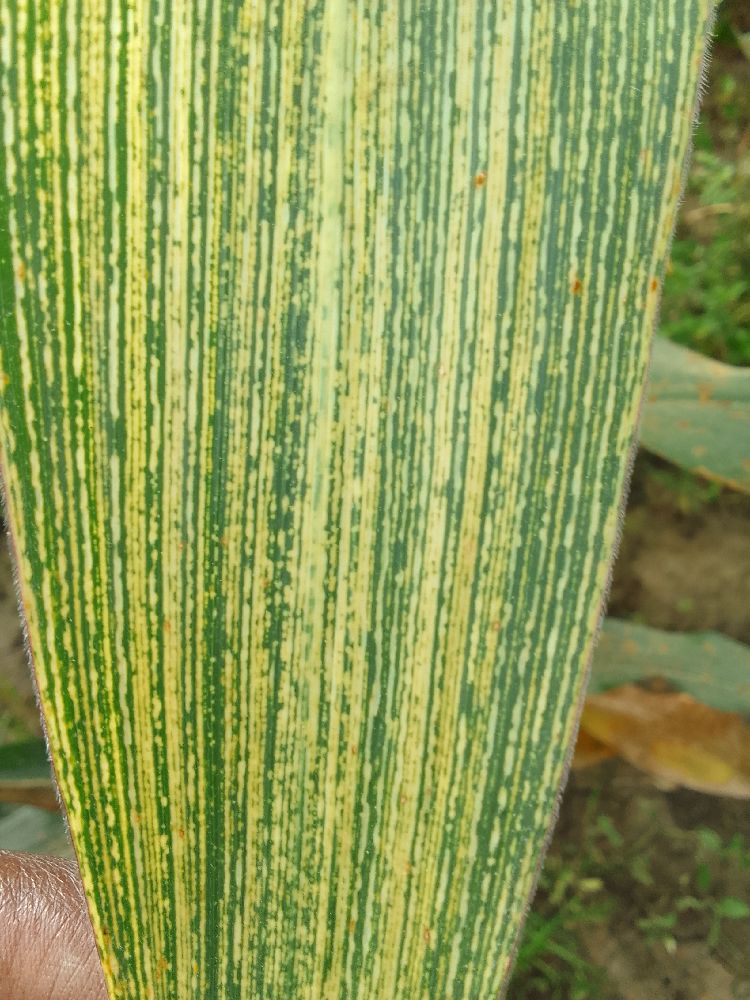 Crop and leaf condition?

maize, maize streak virus
